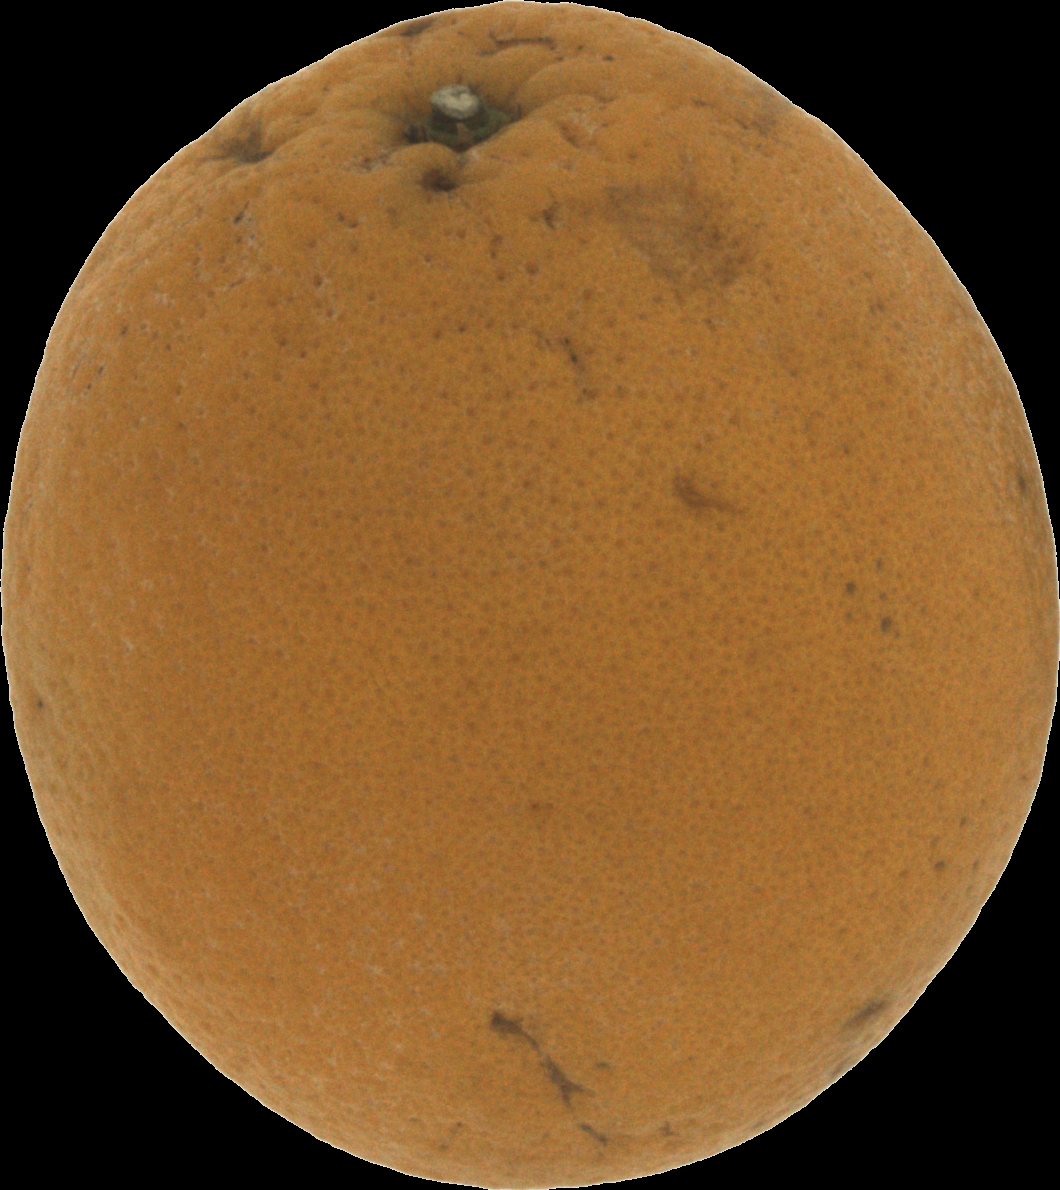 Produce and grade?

orange, bad
